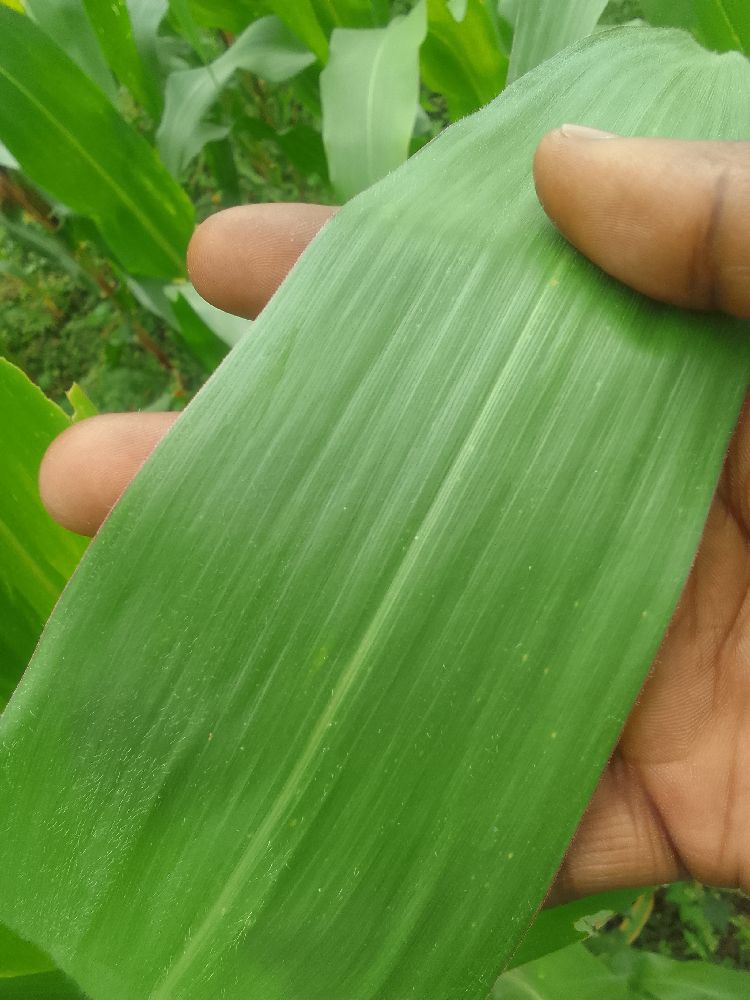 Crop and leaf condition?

maize, healthy
